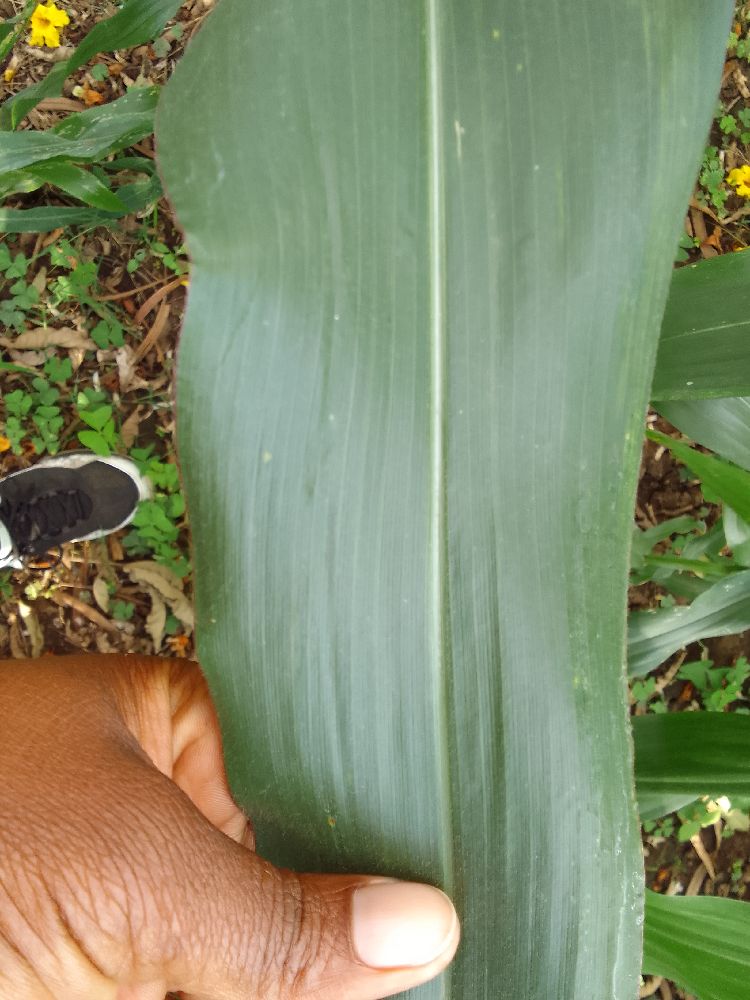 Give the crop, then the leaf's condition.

maize, healthy
